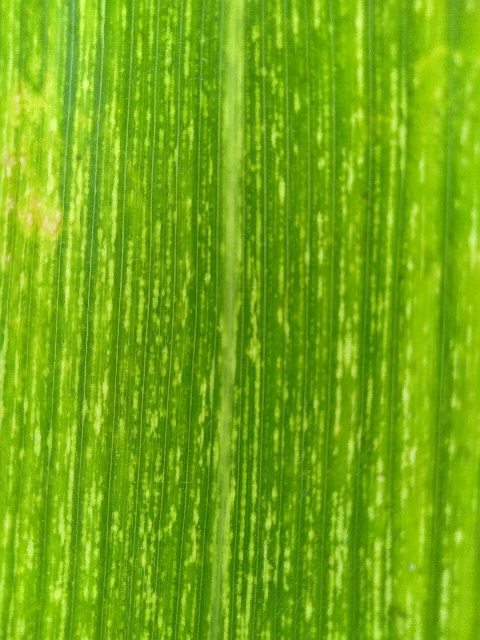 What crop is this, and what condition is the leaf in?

maize, maize streak virus
